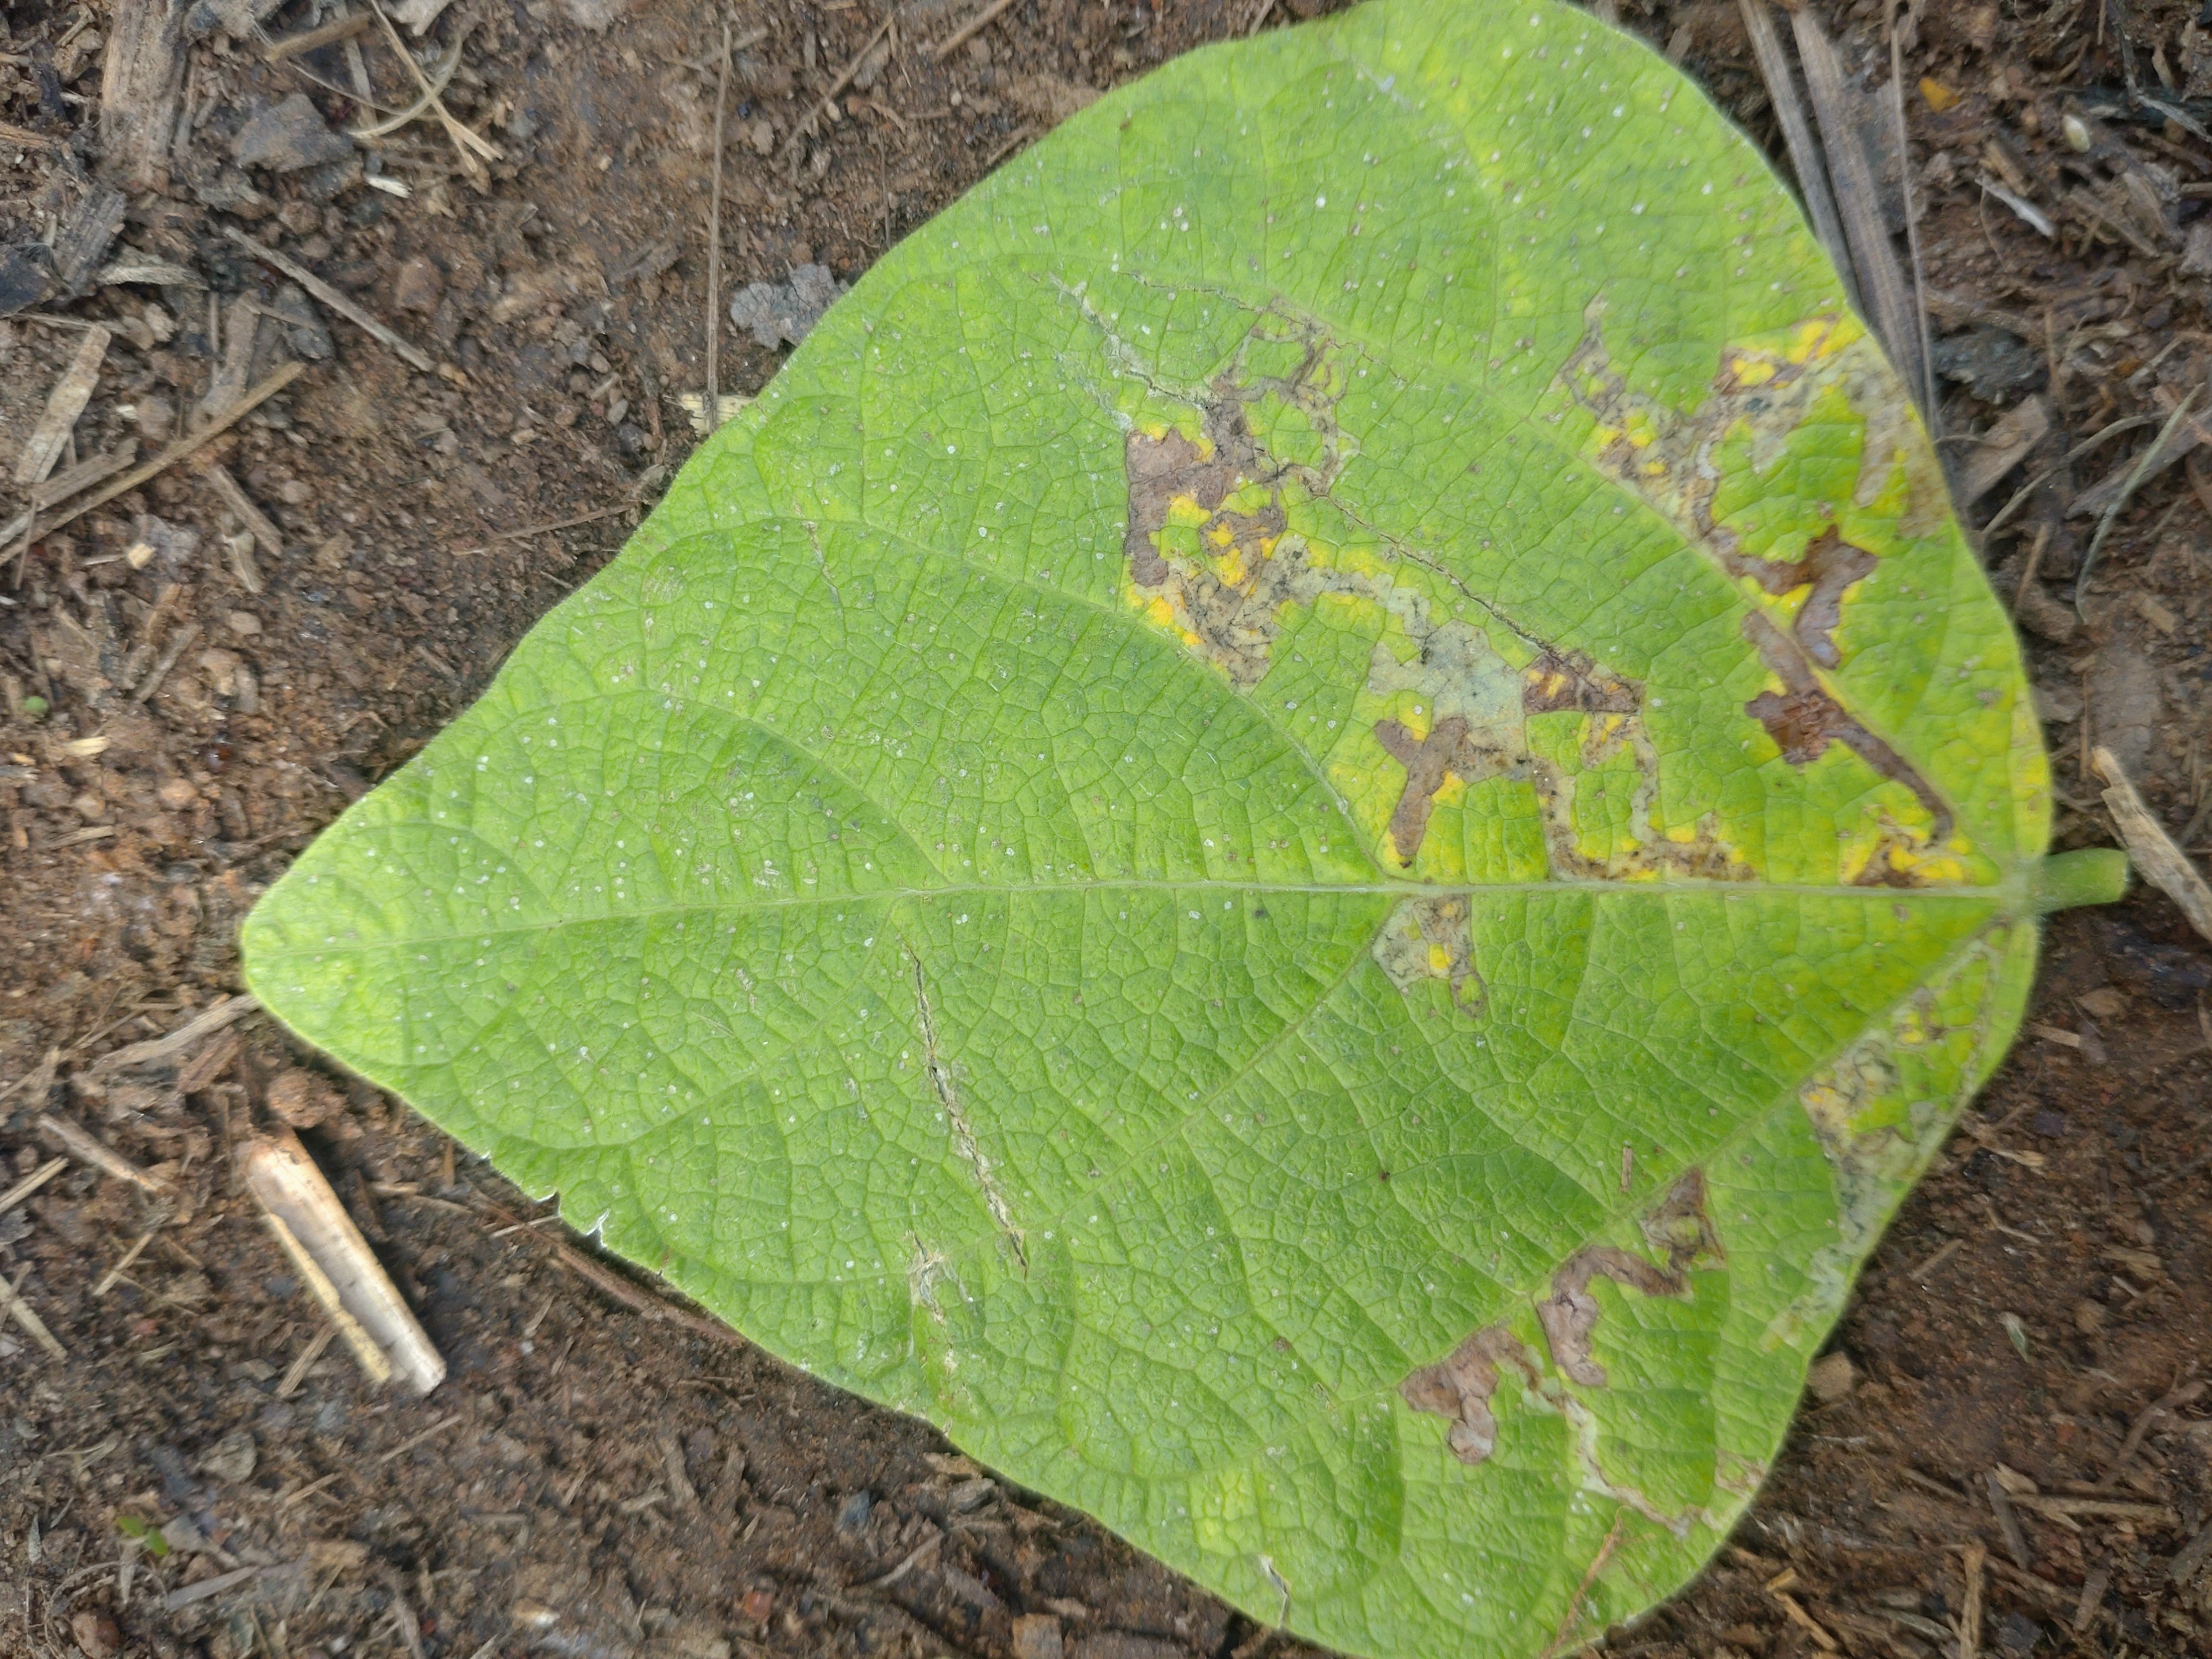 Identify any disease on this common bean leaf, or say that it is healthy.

anthracnose
